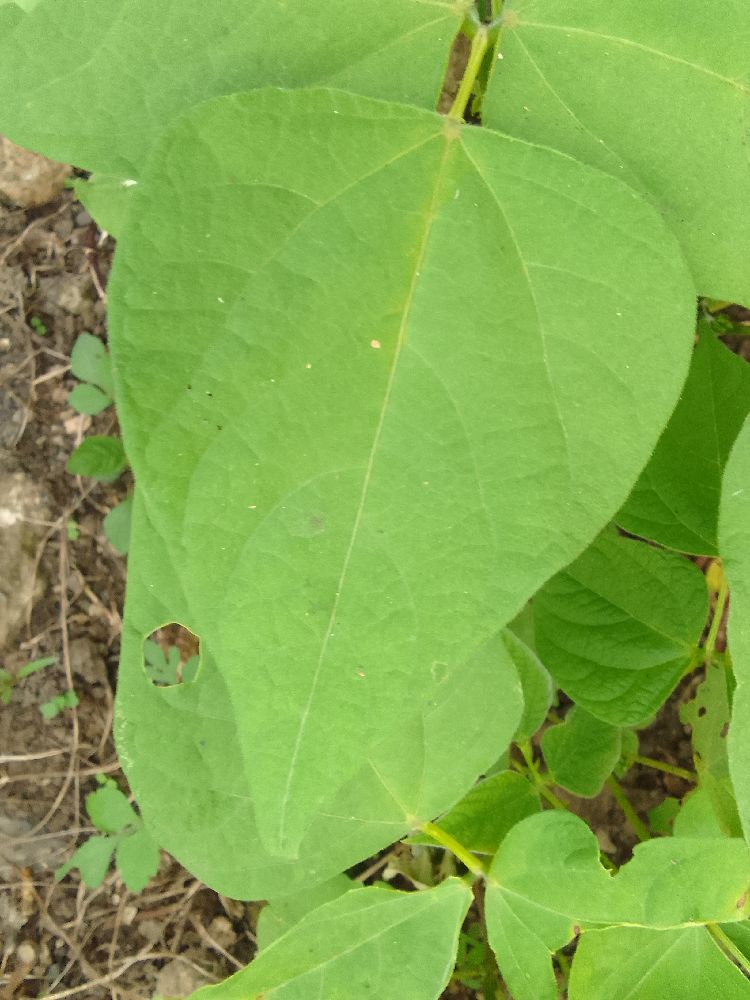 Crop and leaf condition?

common bean, healthy
